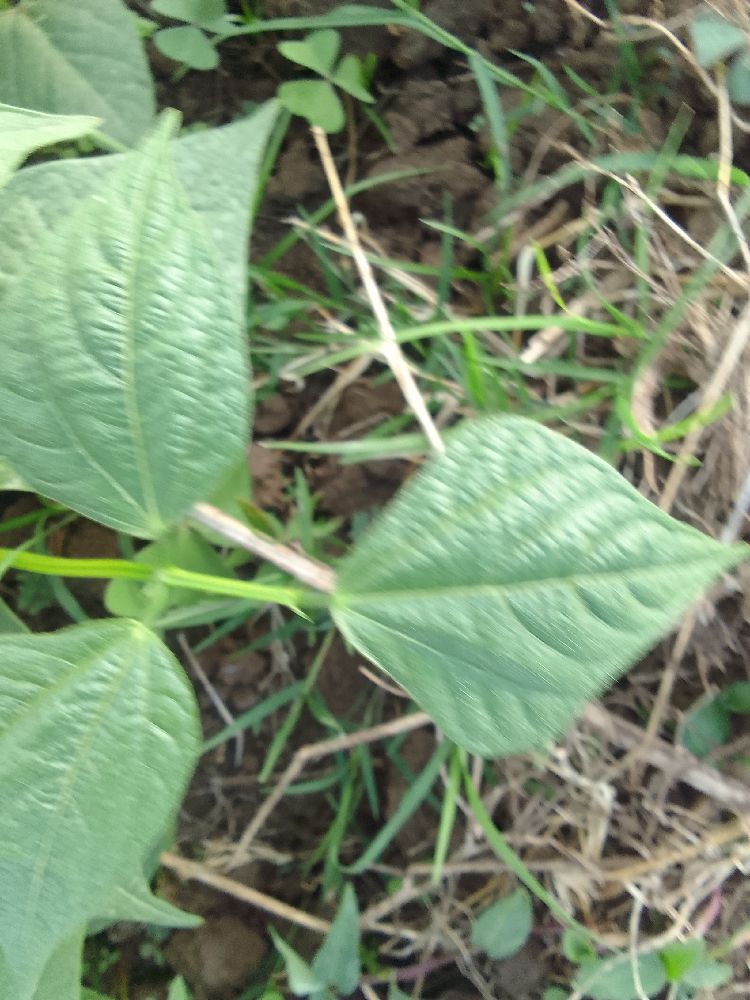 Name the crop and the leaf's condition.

common bean, healthy
